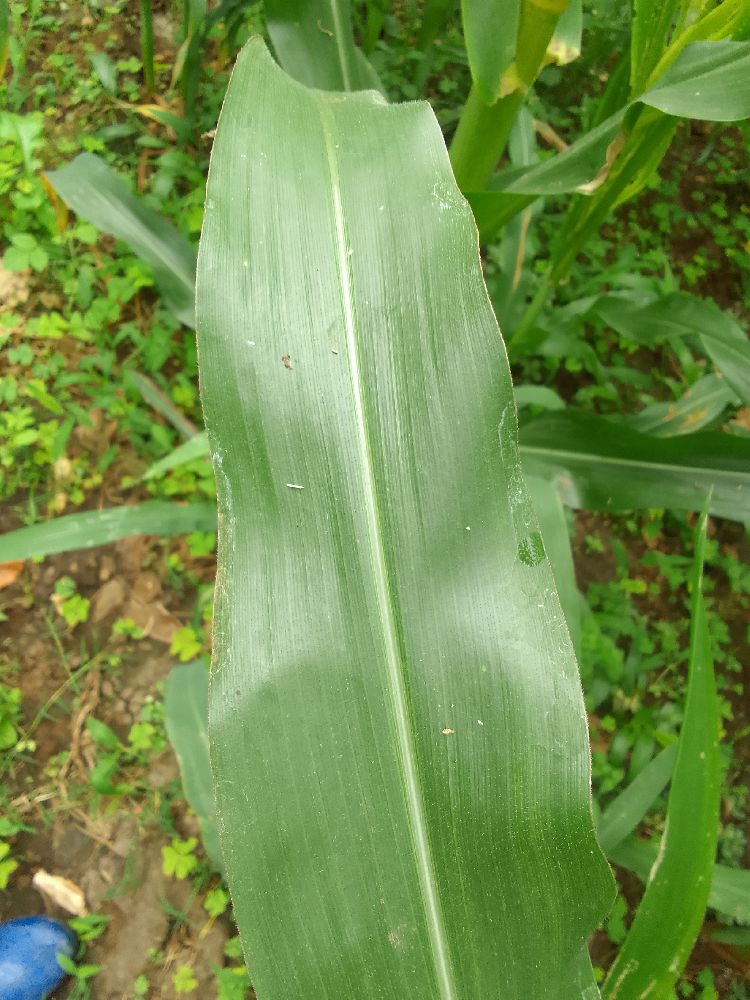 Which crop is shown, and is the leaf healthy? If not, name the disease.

maize, healthy
